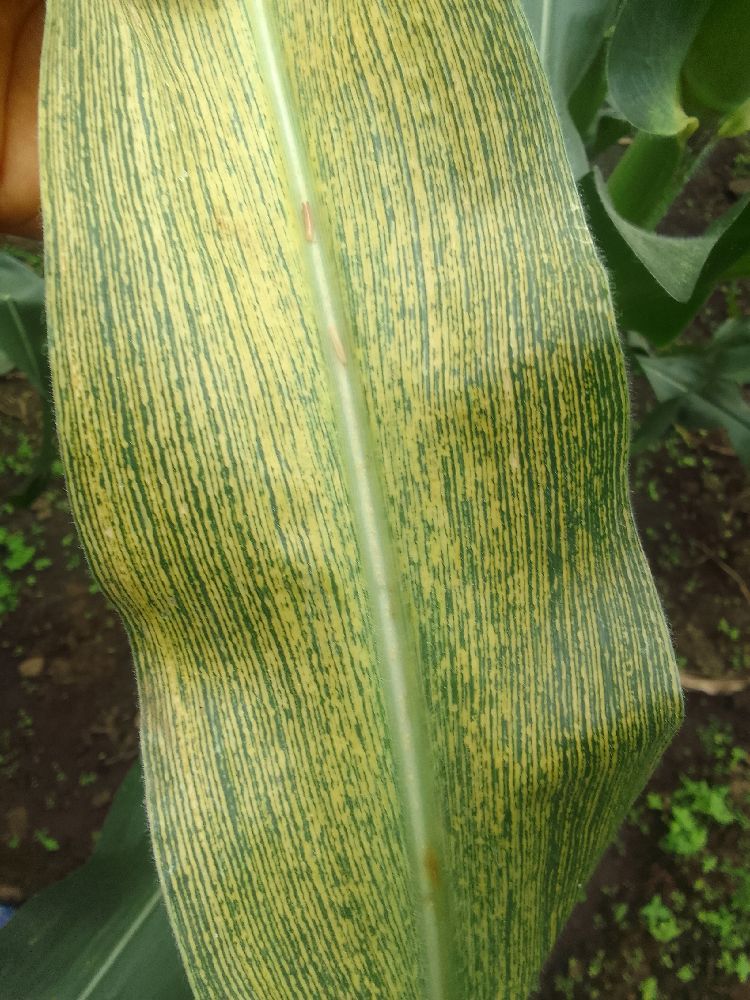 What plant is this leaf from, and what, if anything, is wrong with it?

maize, maize streak virus
